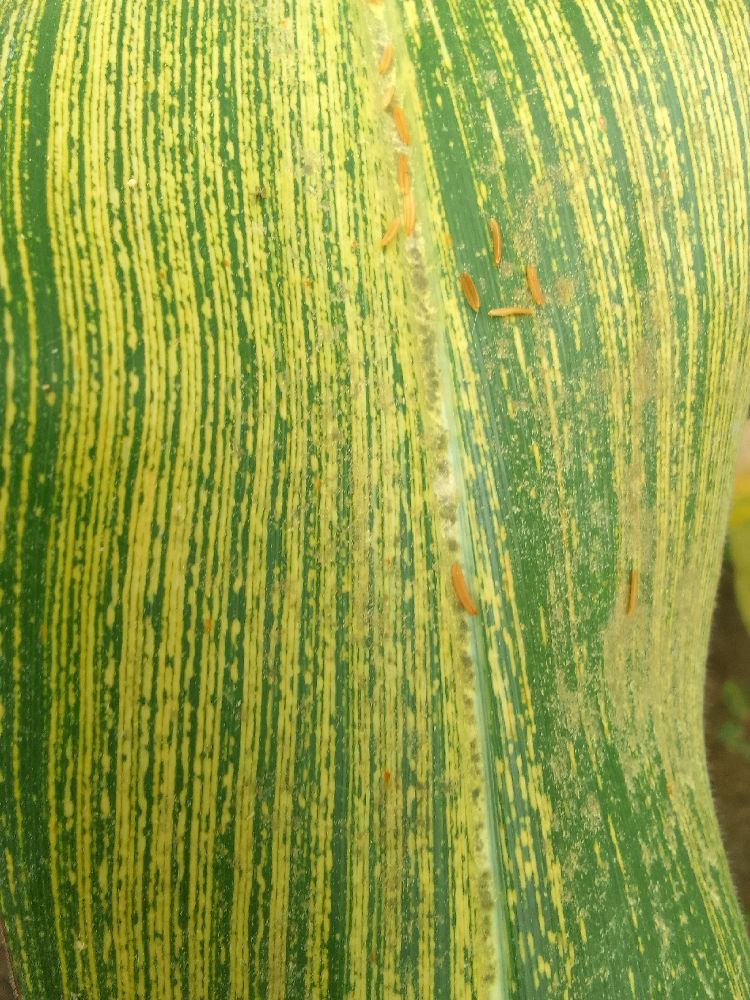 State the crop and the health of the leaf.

maize, maize streak virus
